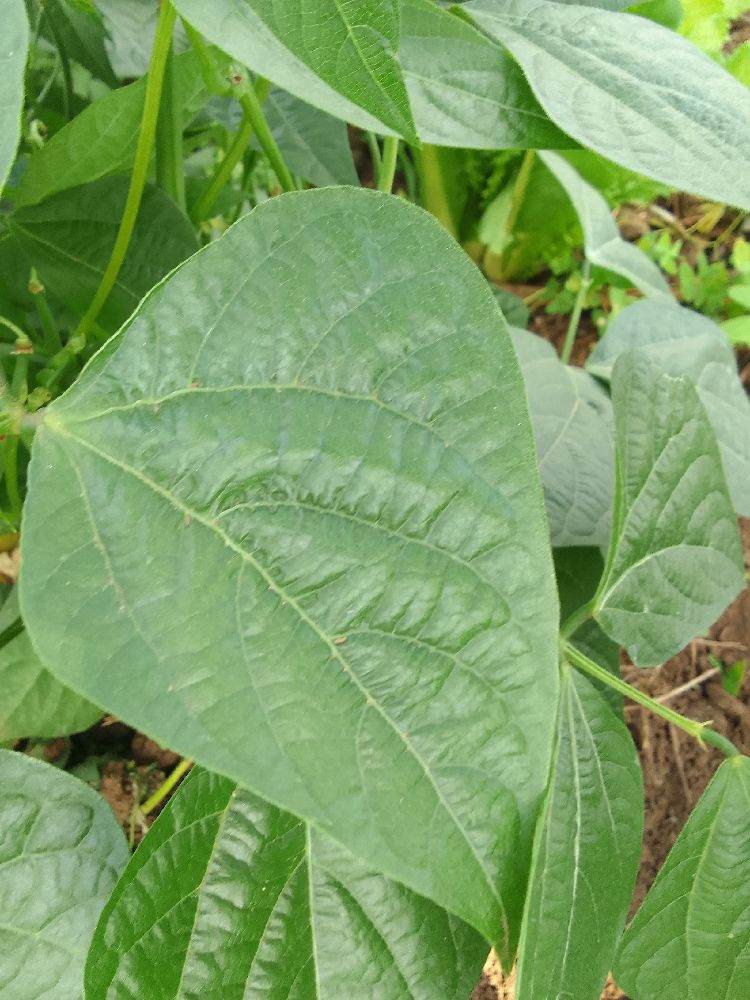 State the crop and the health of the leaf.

common bean, healthy
